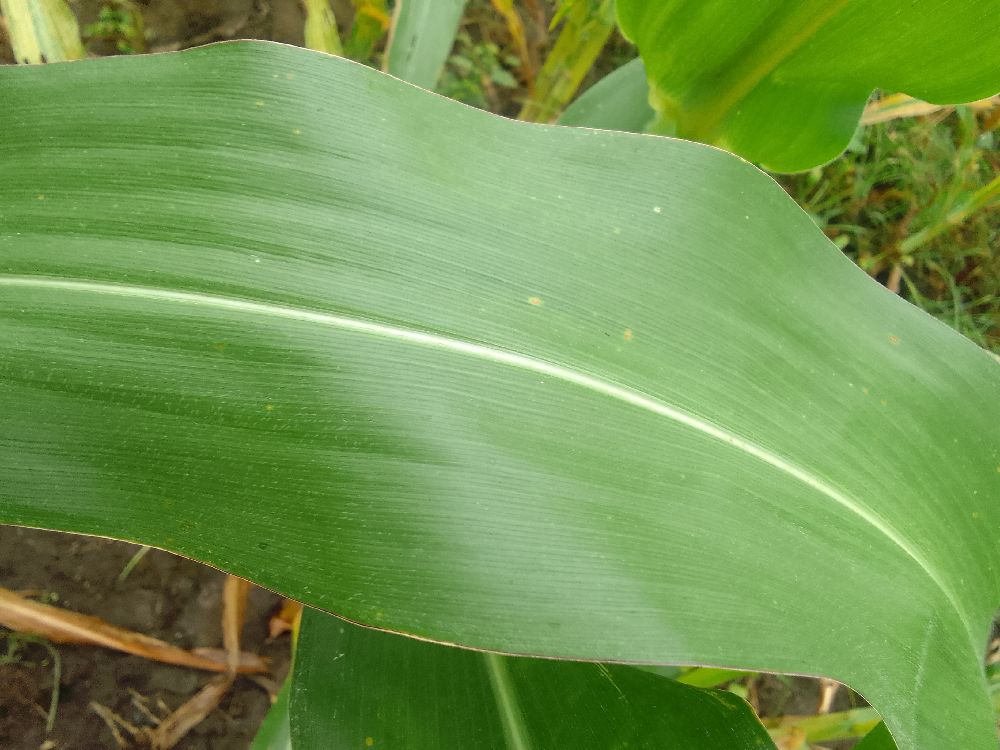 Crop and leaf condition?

maize, healthy
